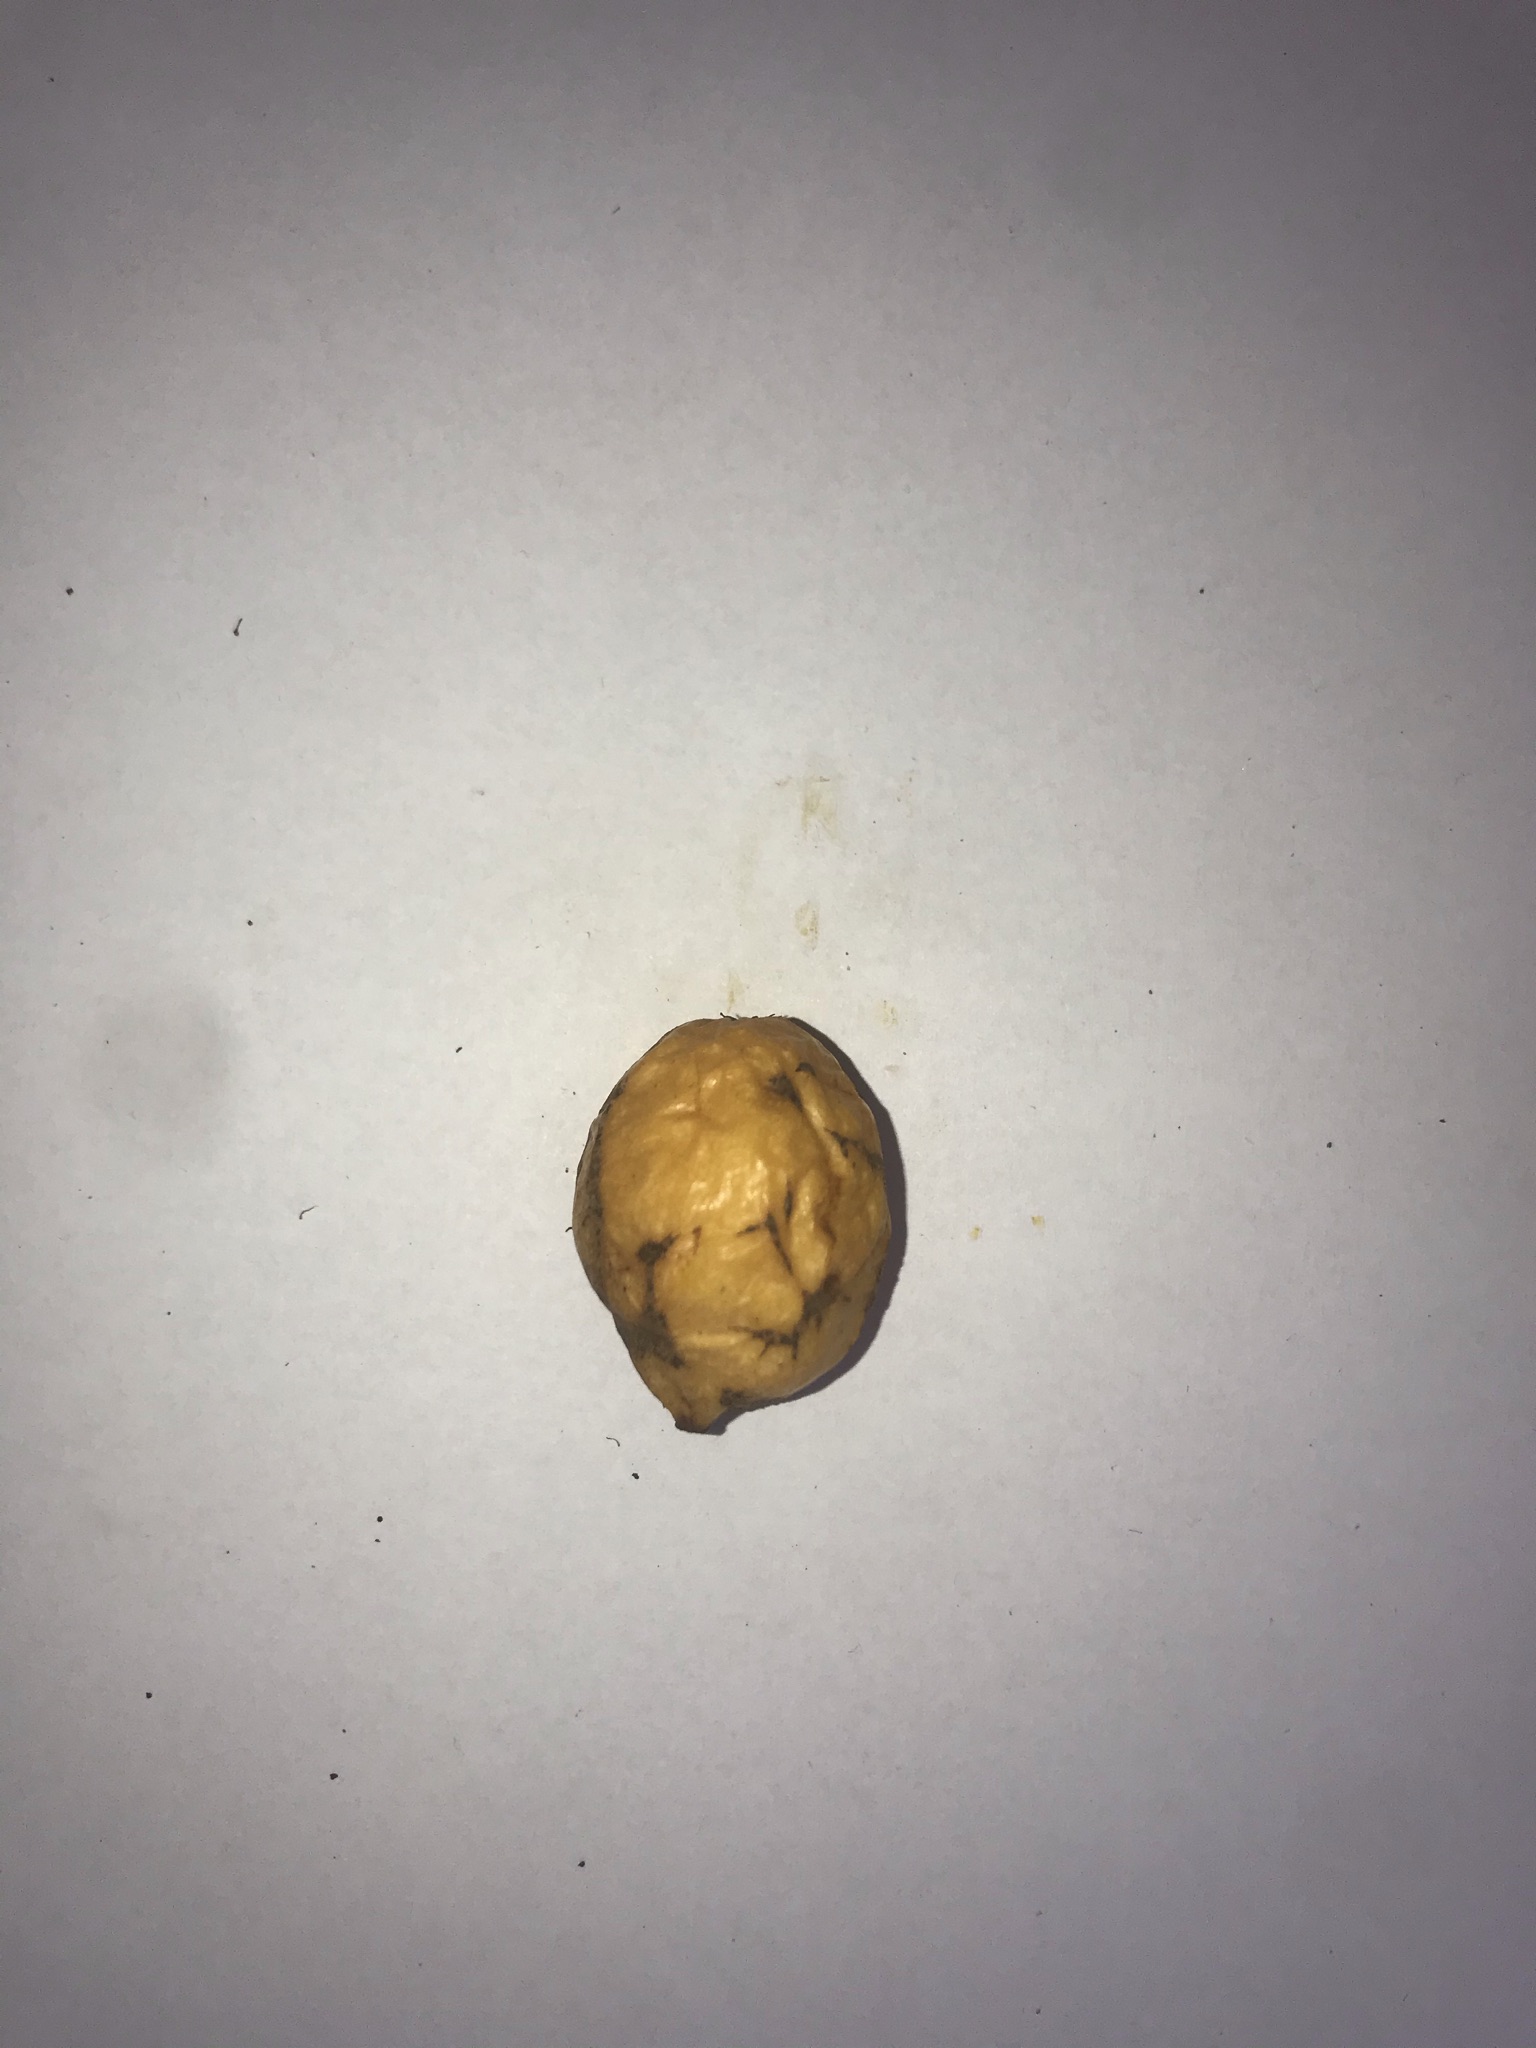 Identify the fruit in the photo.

abiu
